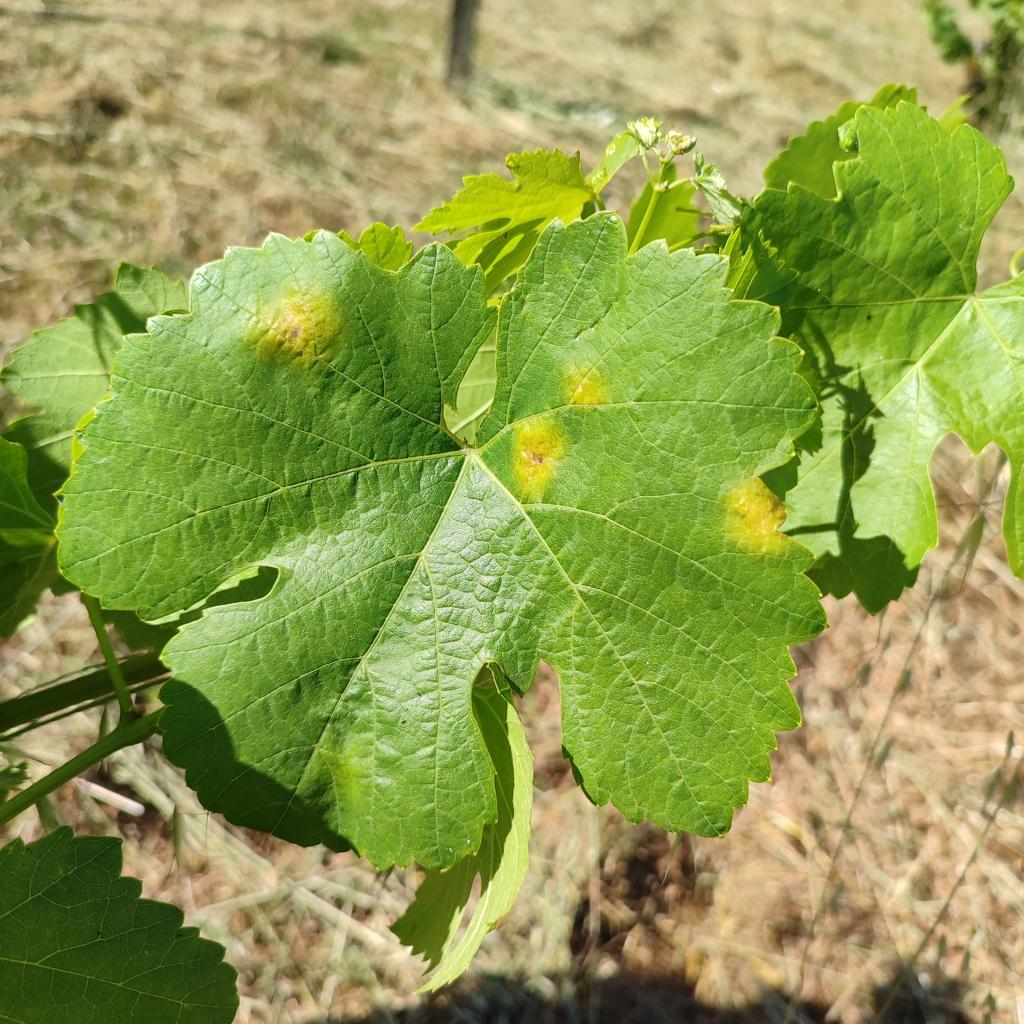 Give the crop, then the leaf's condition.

grapevine, downy mildew
